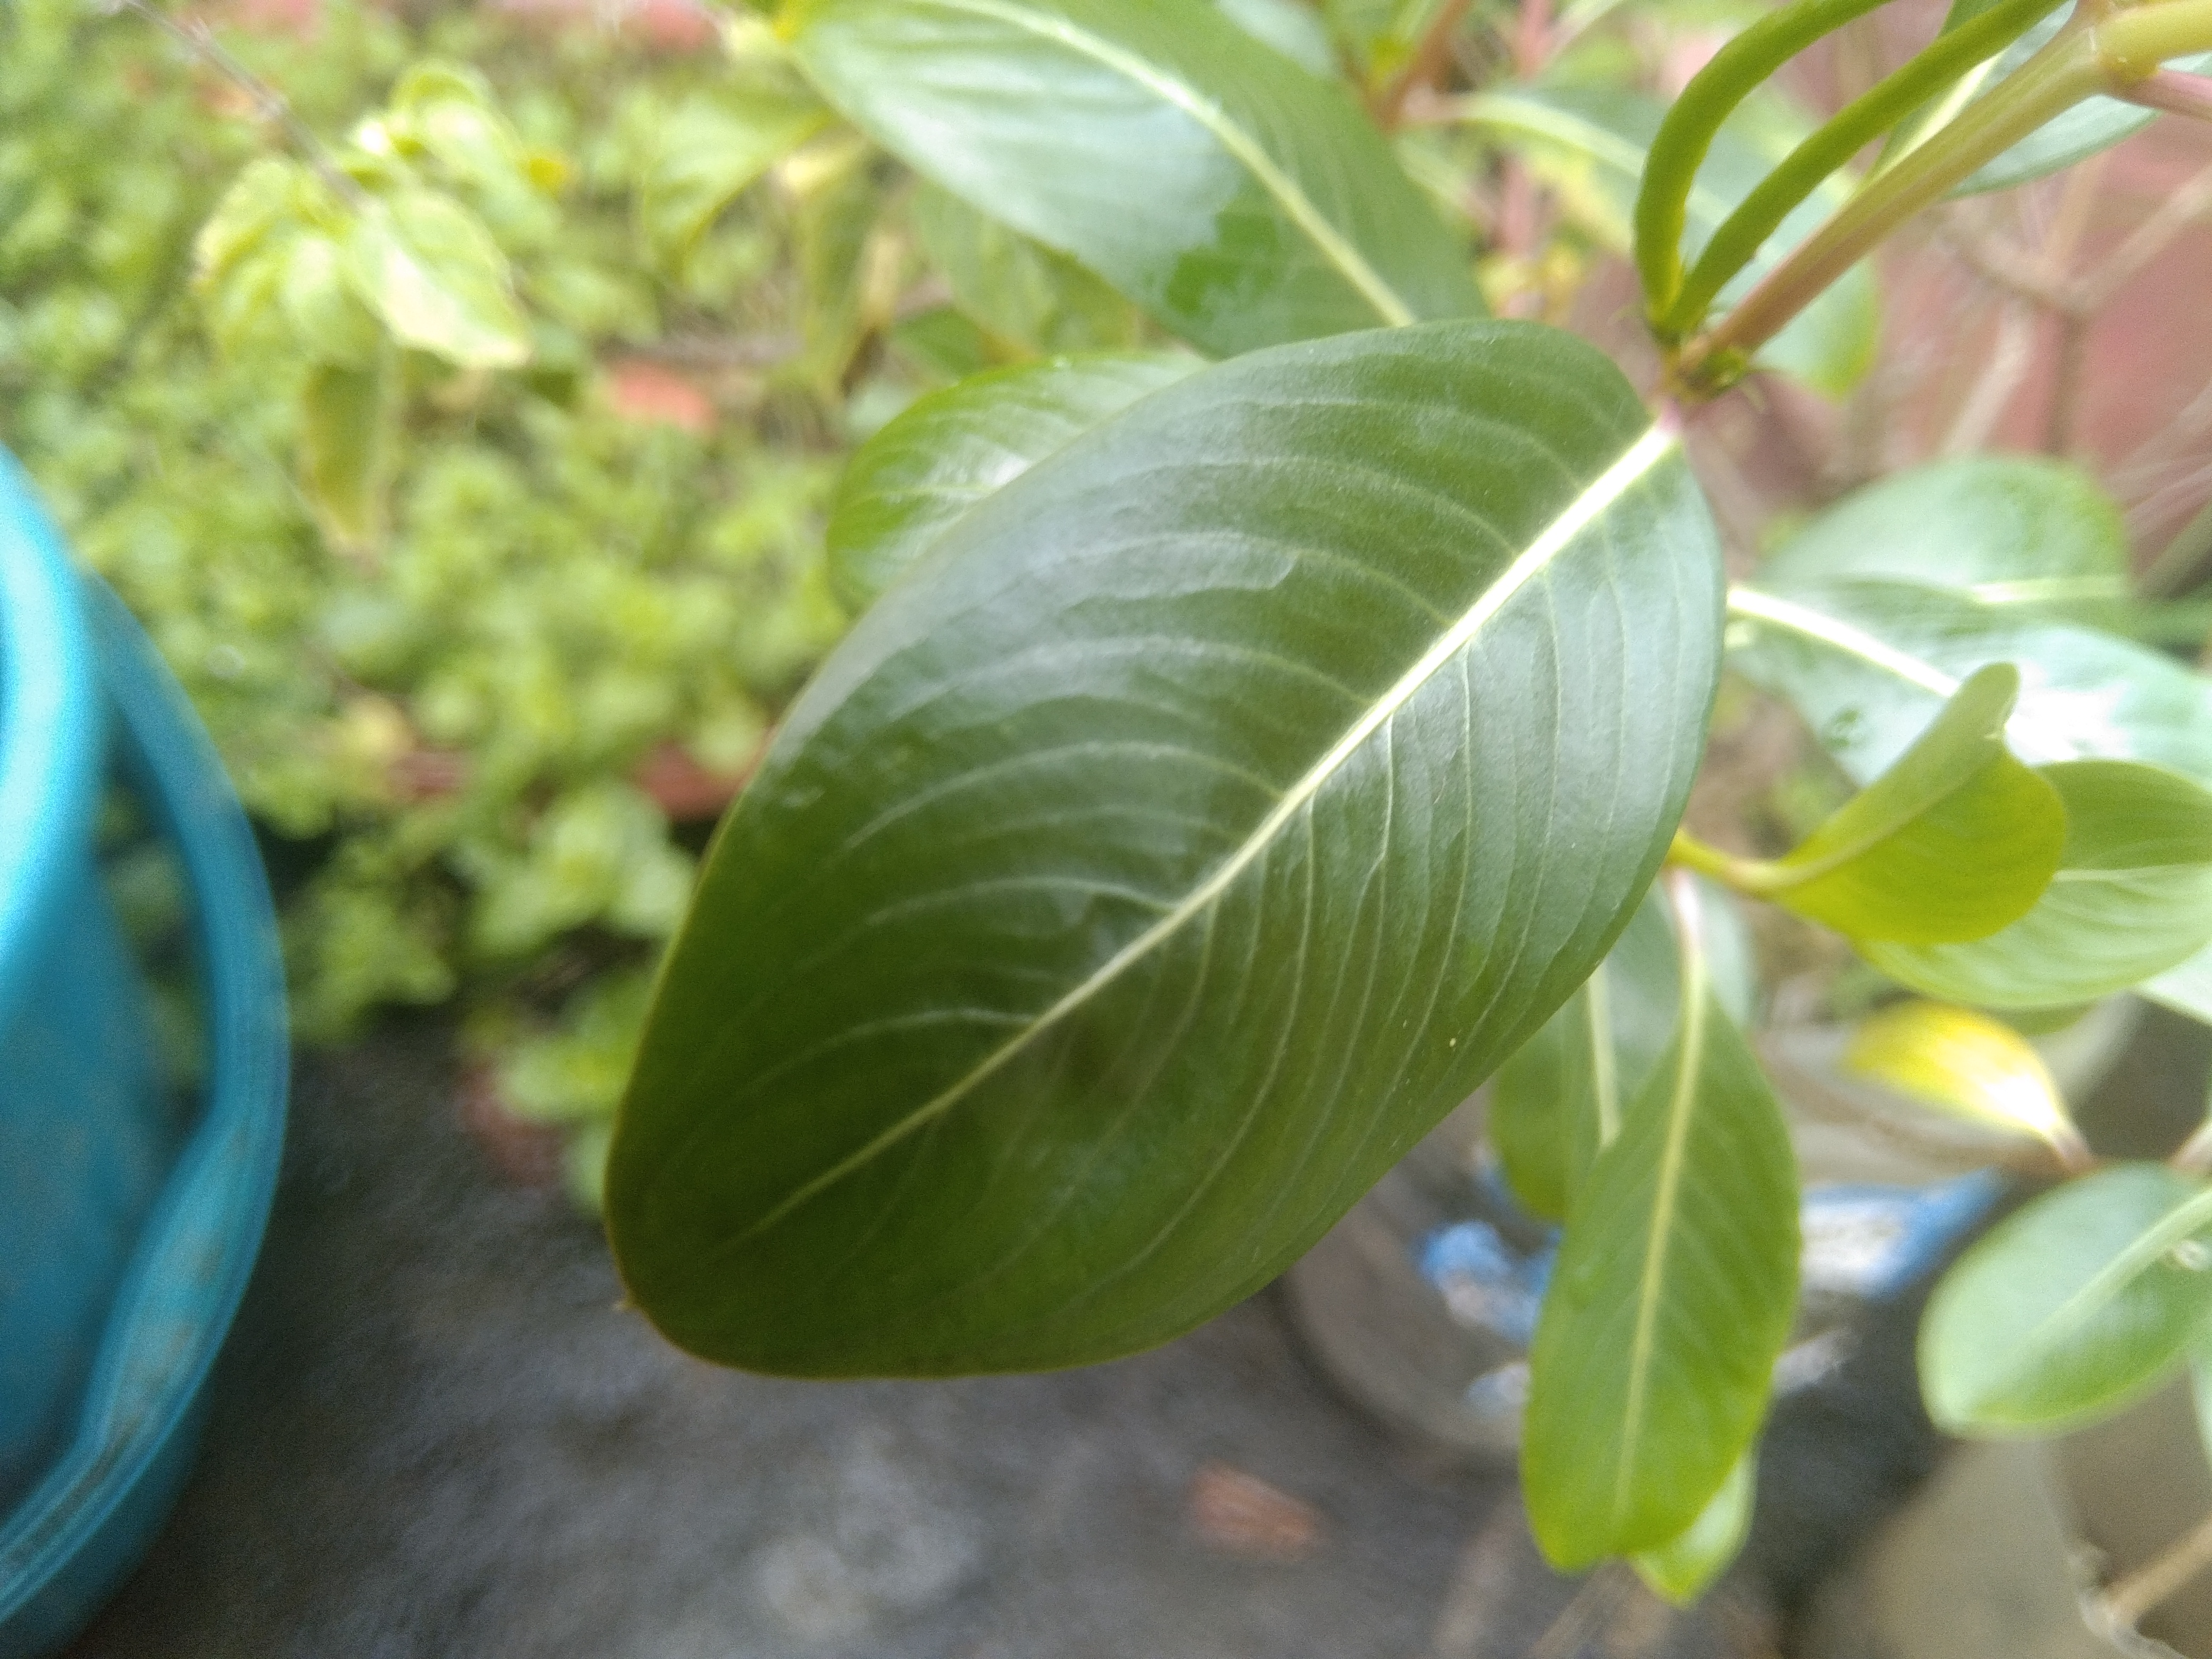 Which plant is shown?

rose periwinkle
